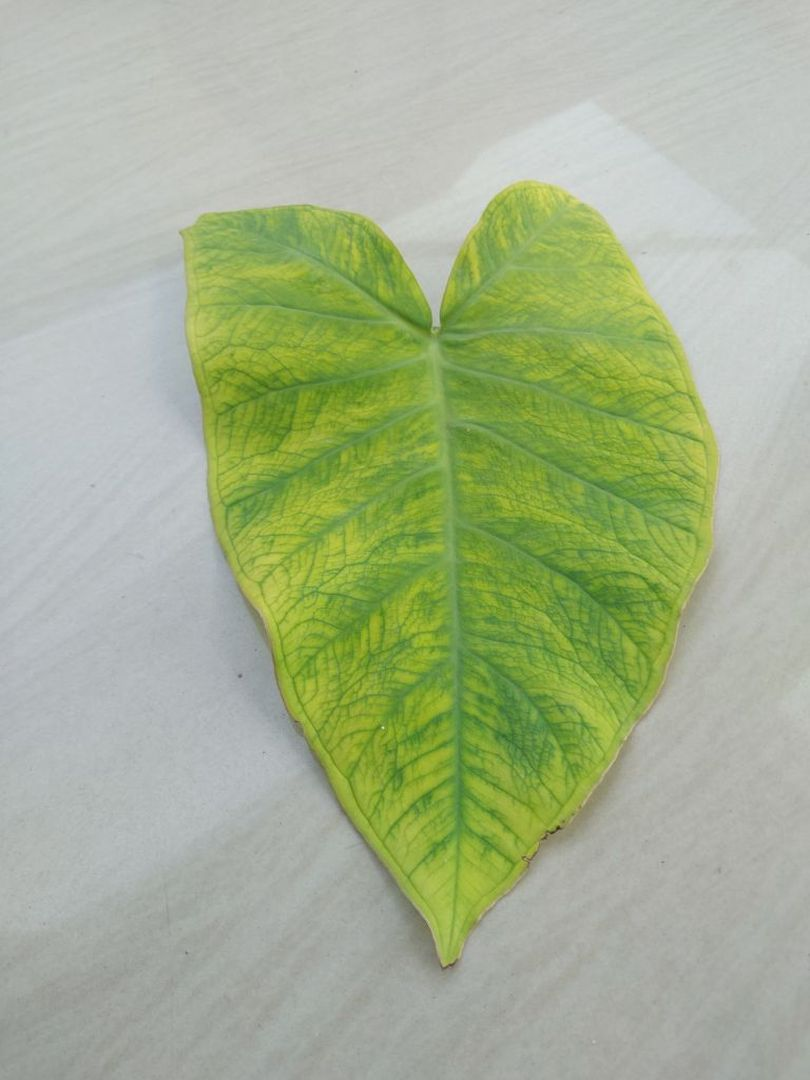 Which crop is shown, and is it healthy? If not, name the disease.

taro, mosaic
